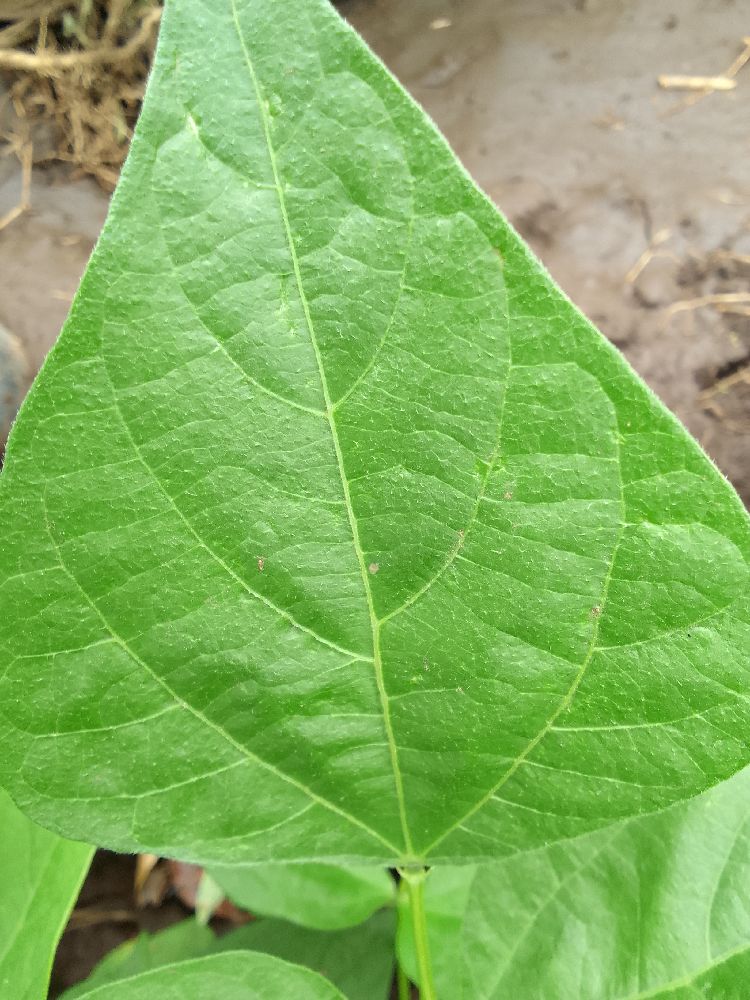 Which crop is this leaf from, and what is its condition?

common bean, healthy
